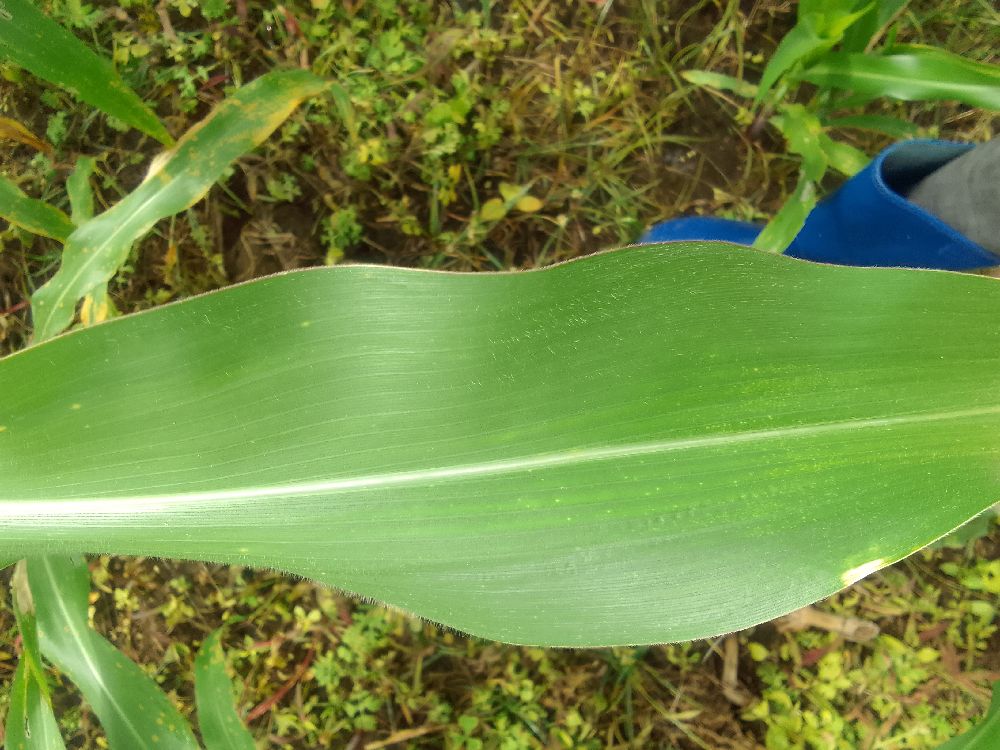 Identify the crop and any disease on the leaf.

maize, healthy
